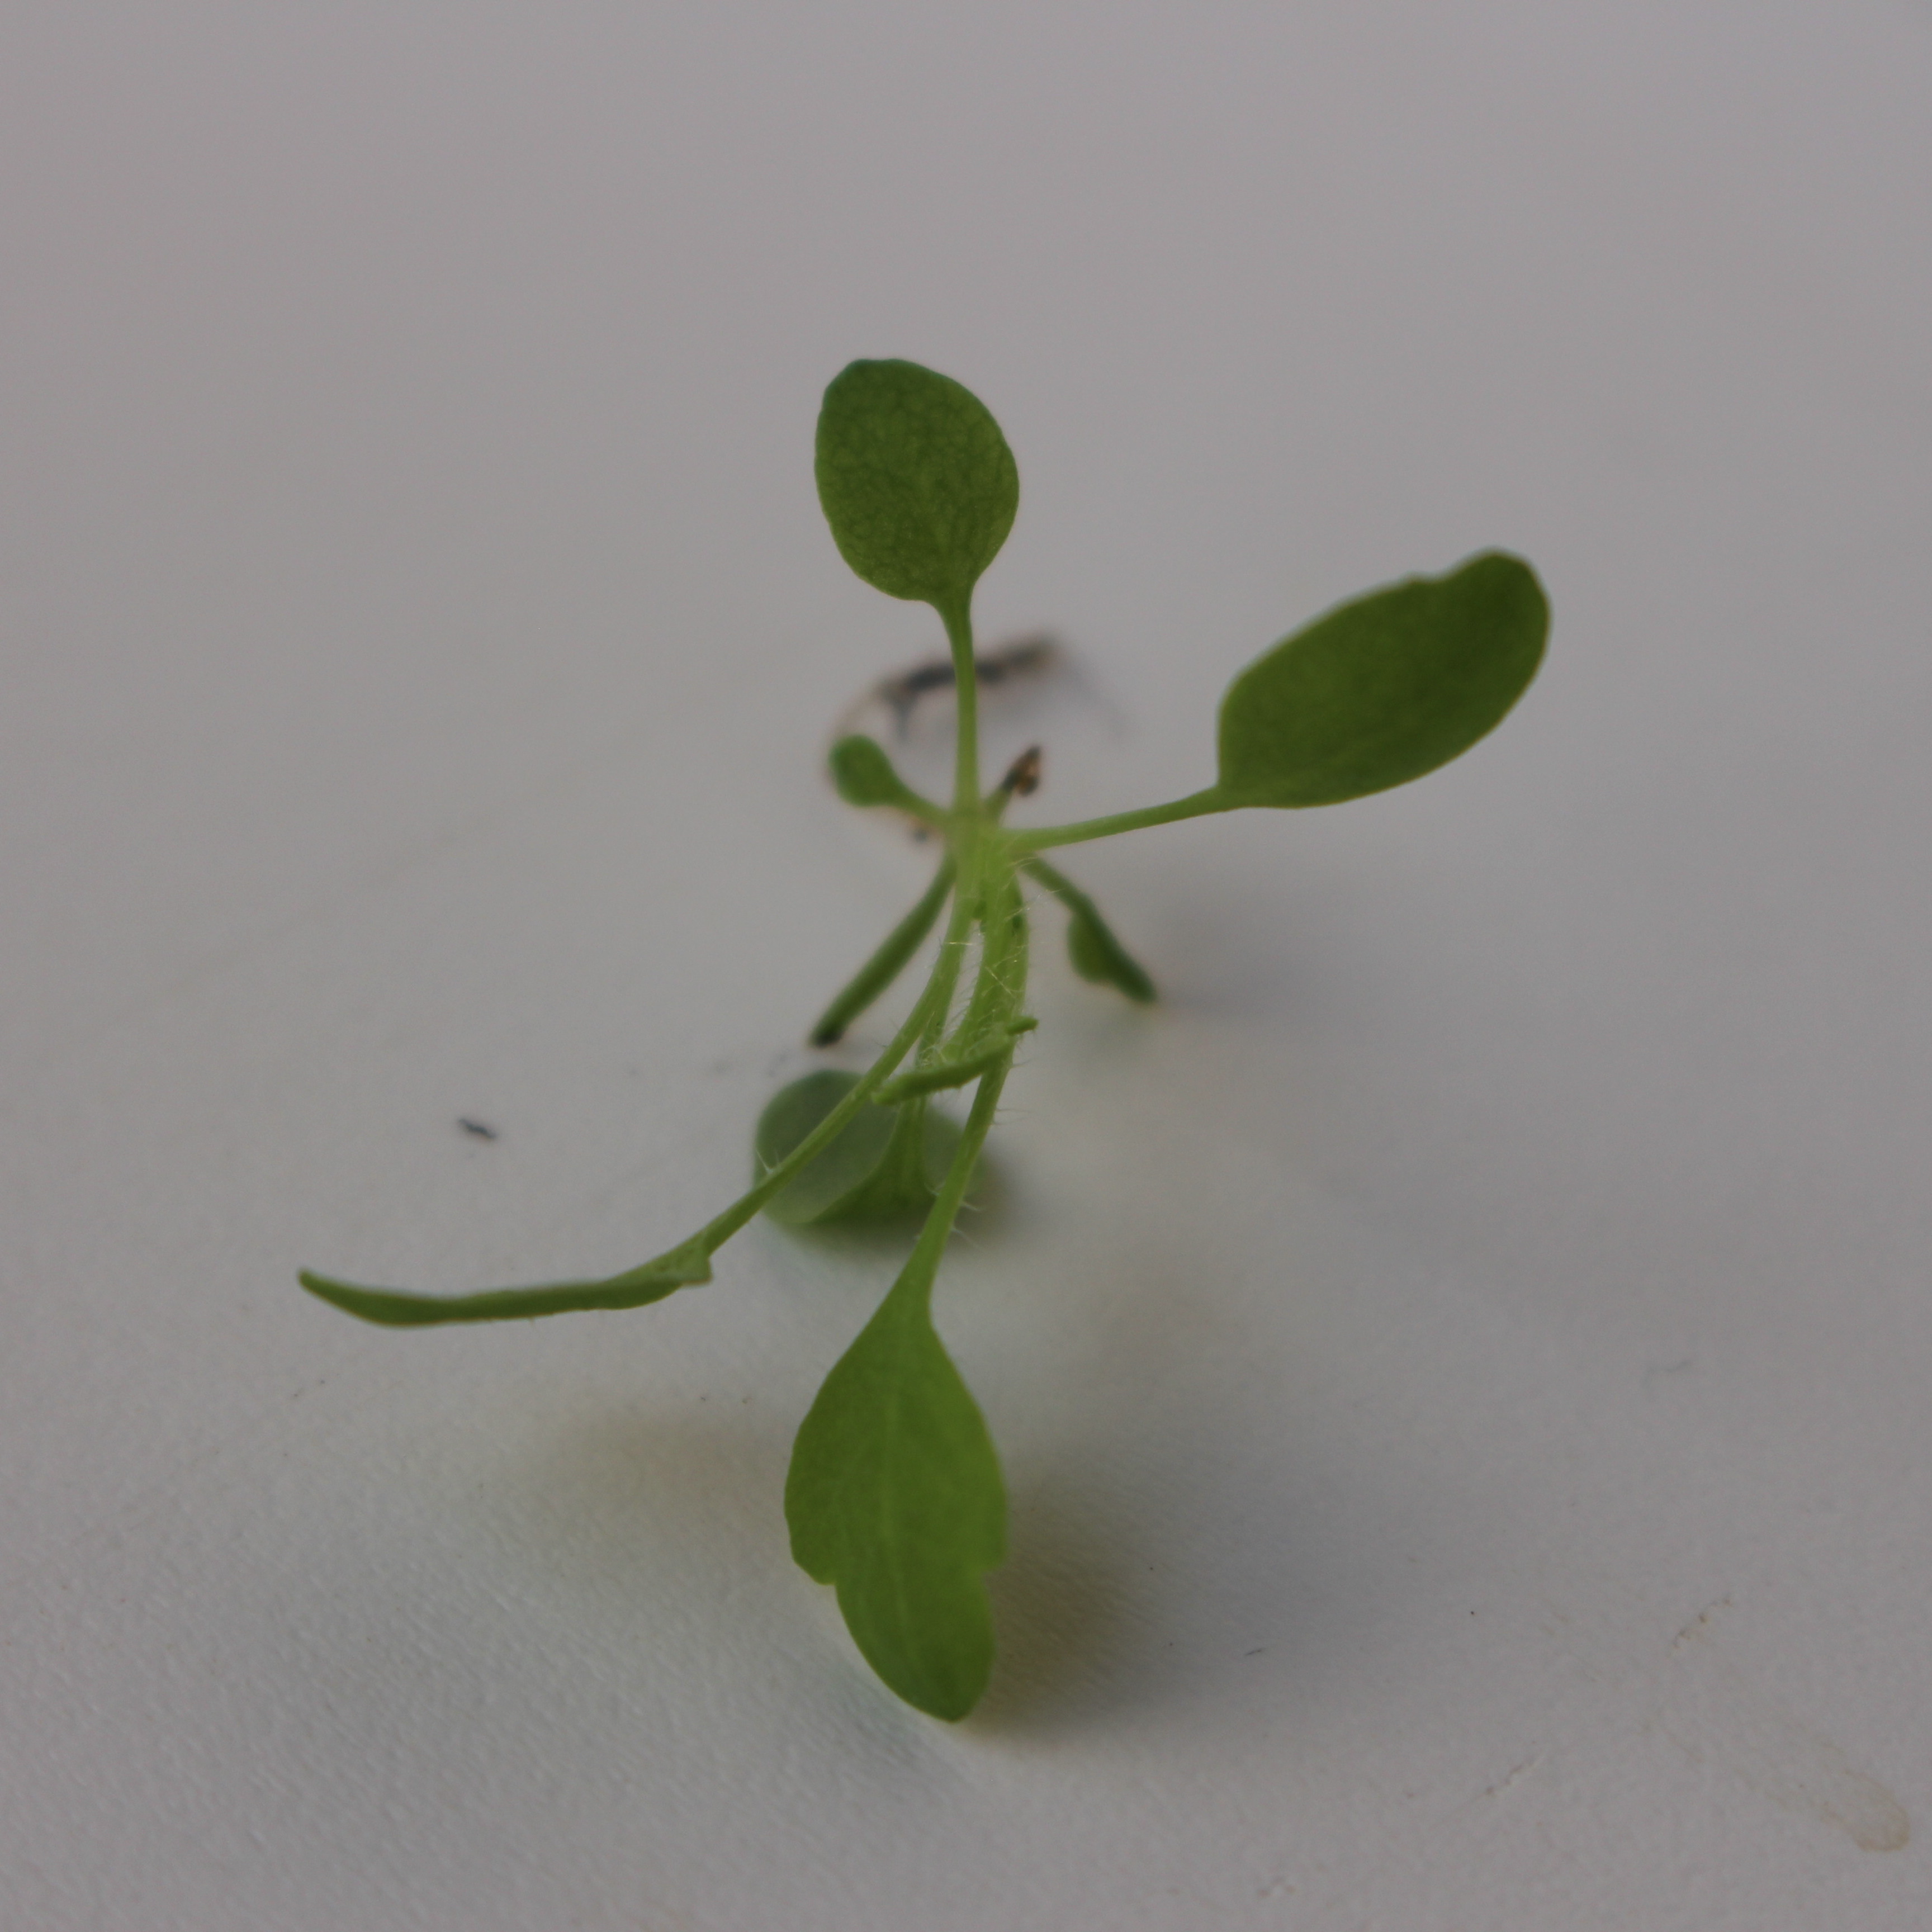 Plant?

Papaver rhoeas
